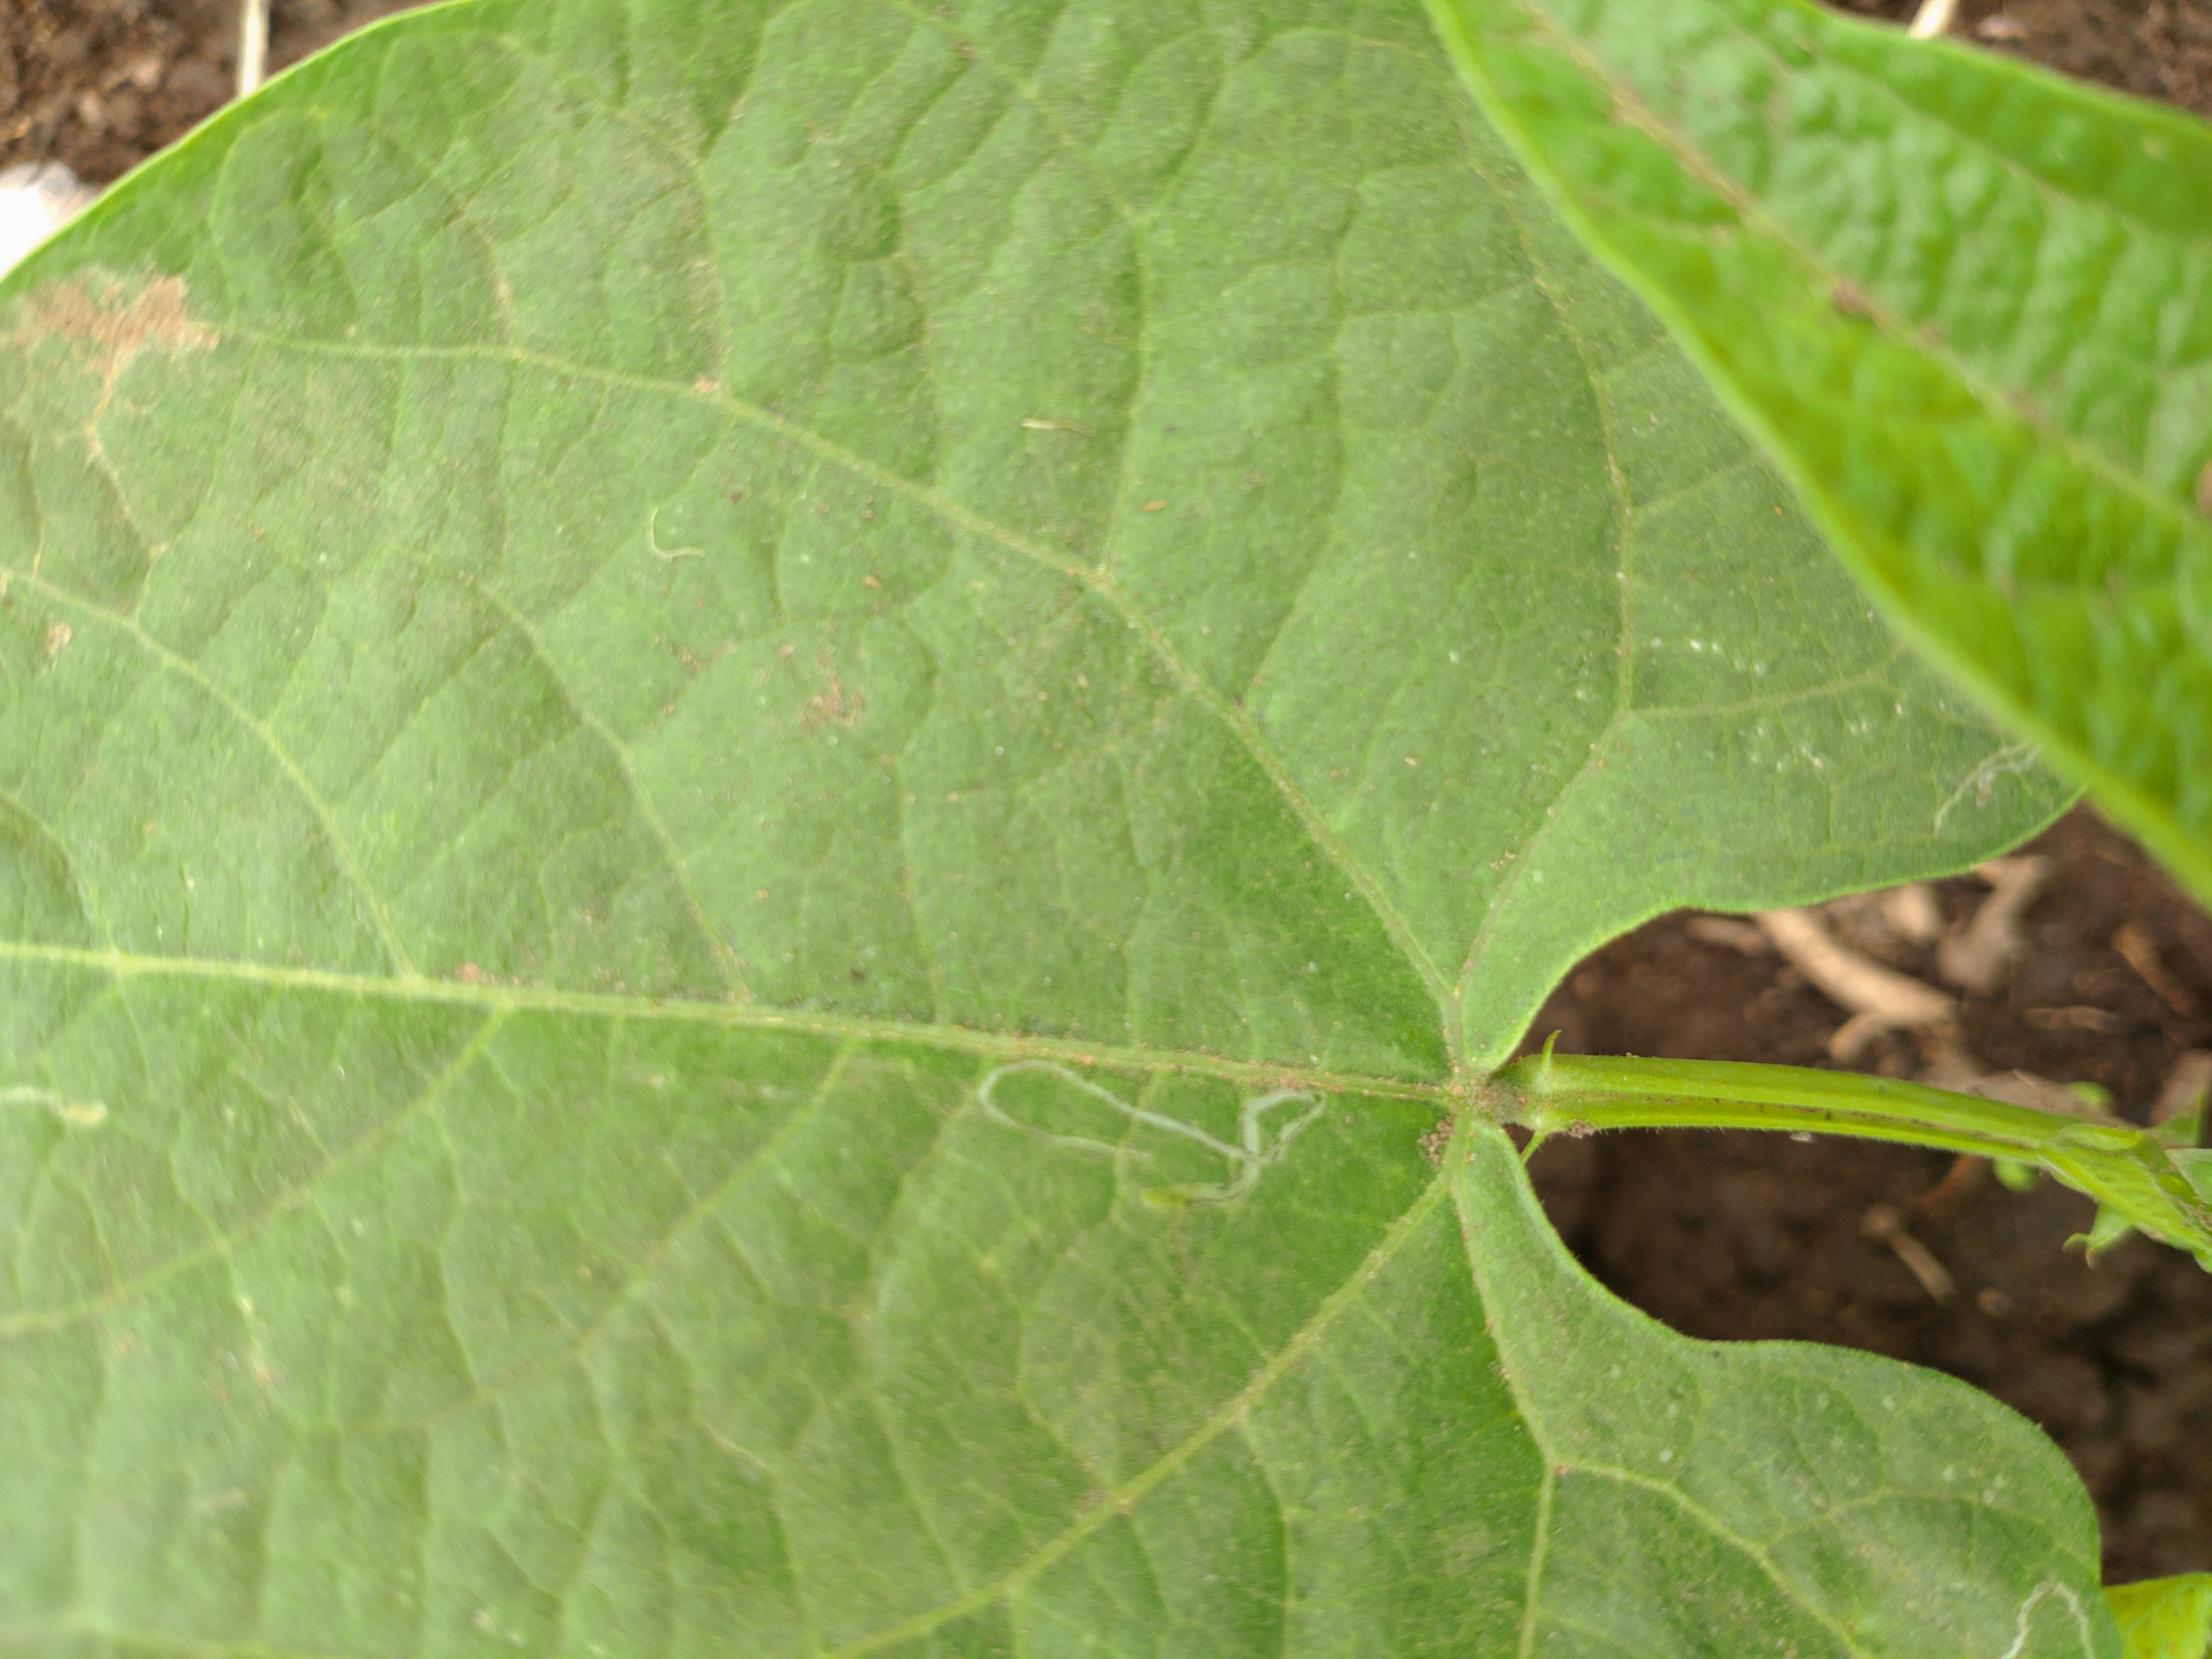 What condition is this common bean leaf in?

healthy
